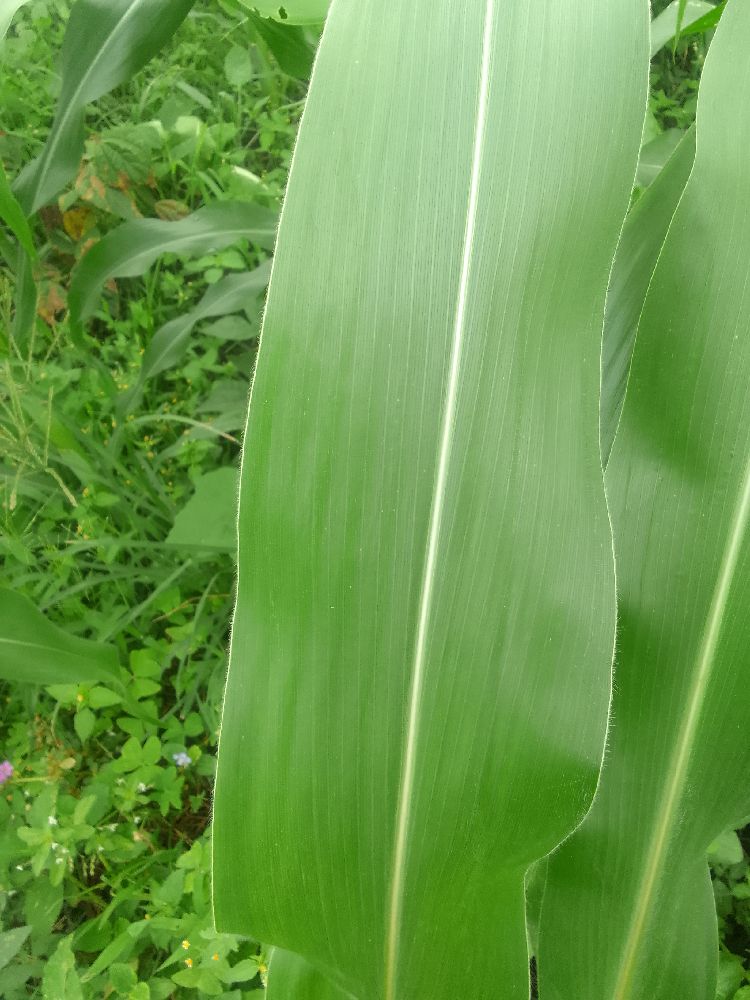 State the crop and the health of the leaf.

maize, healthy
